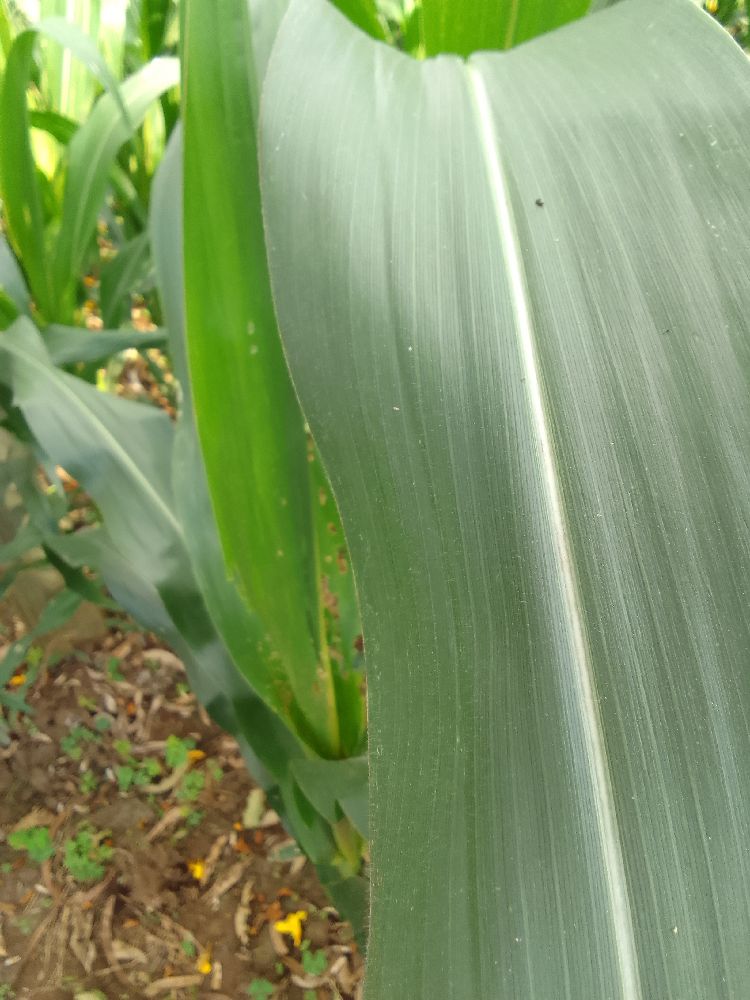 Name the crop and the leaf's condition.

maize, healthy
